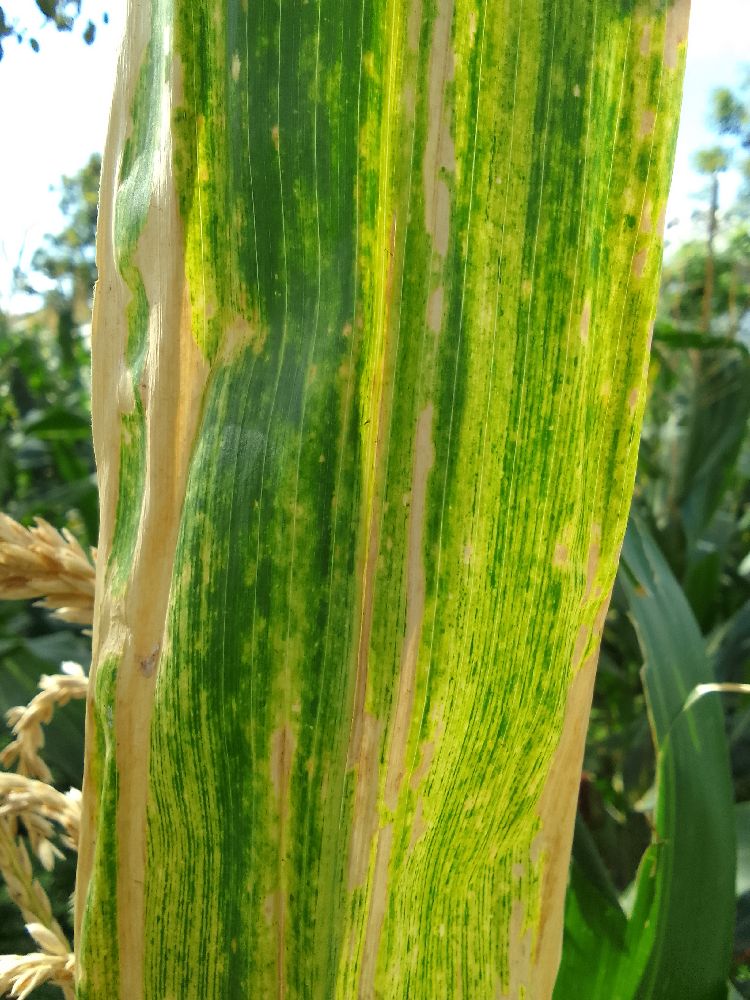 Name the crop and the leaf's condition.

maize, maize lethal necrosis
